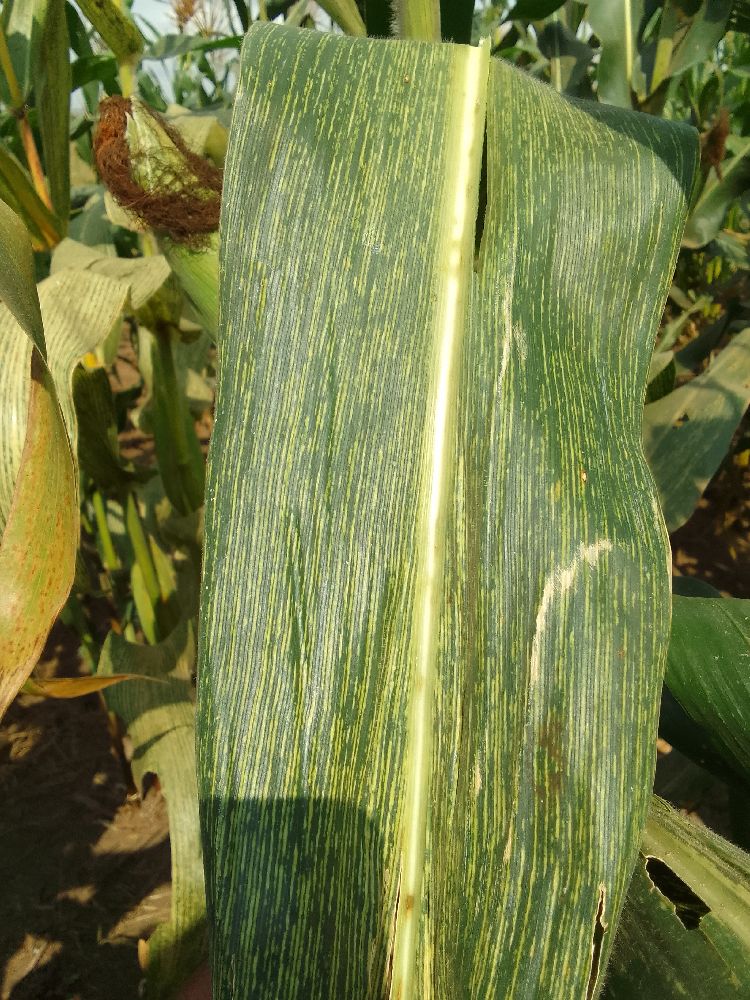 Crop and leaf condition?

maize, maize streak virus
